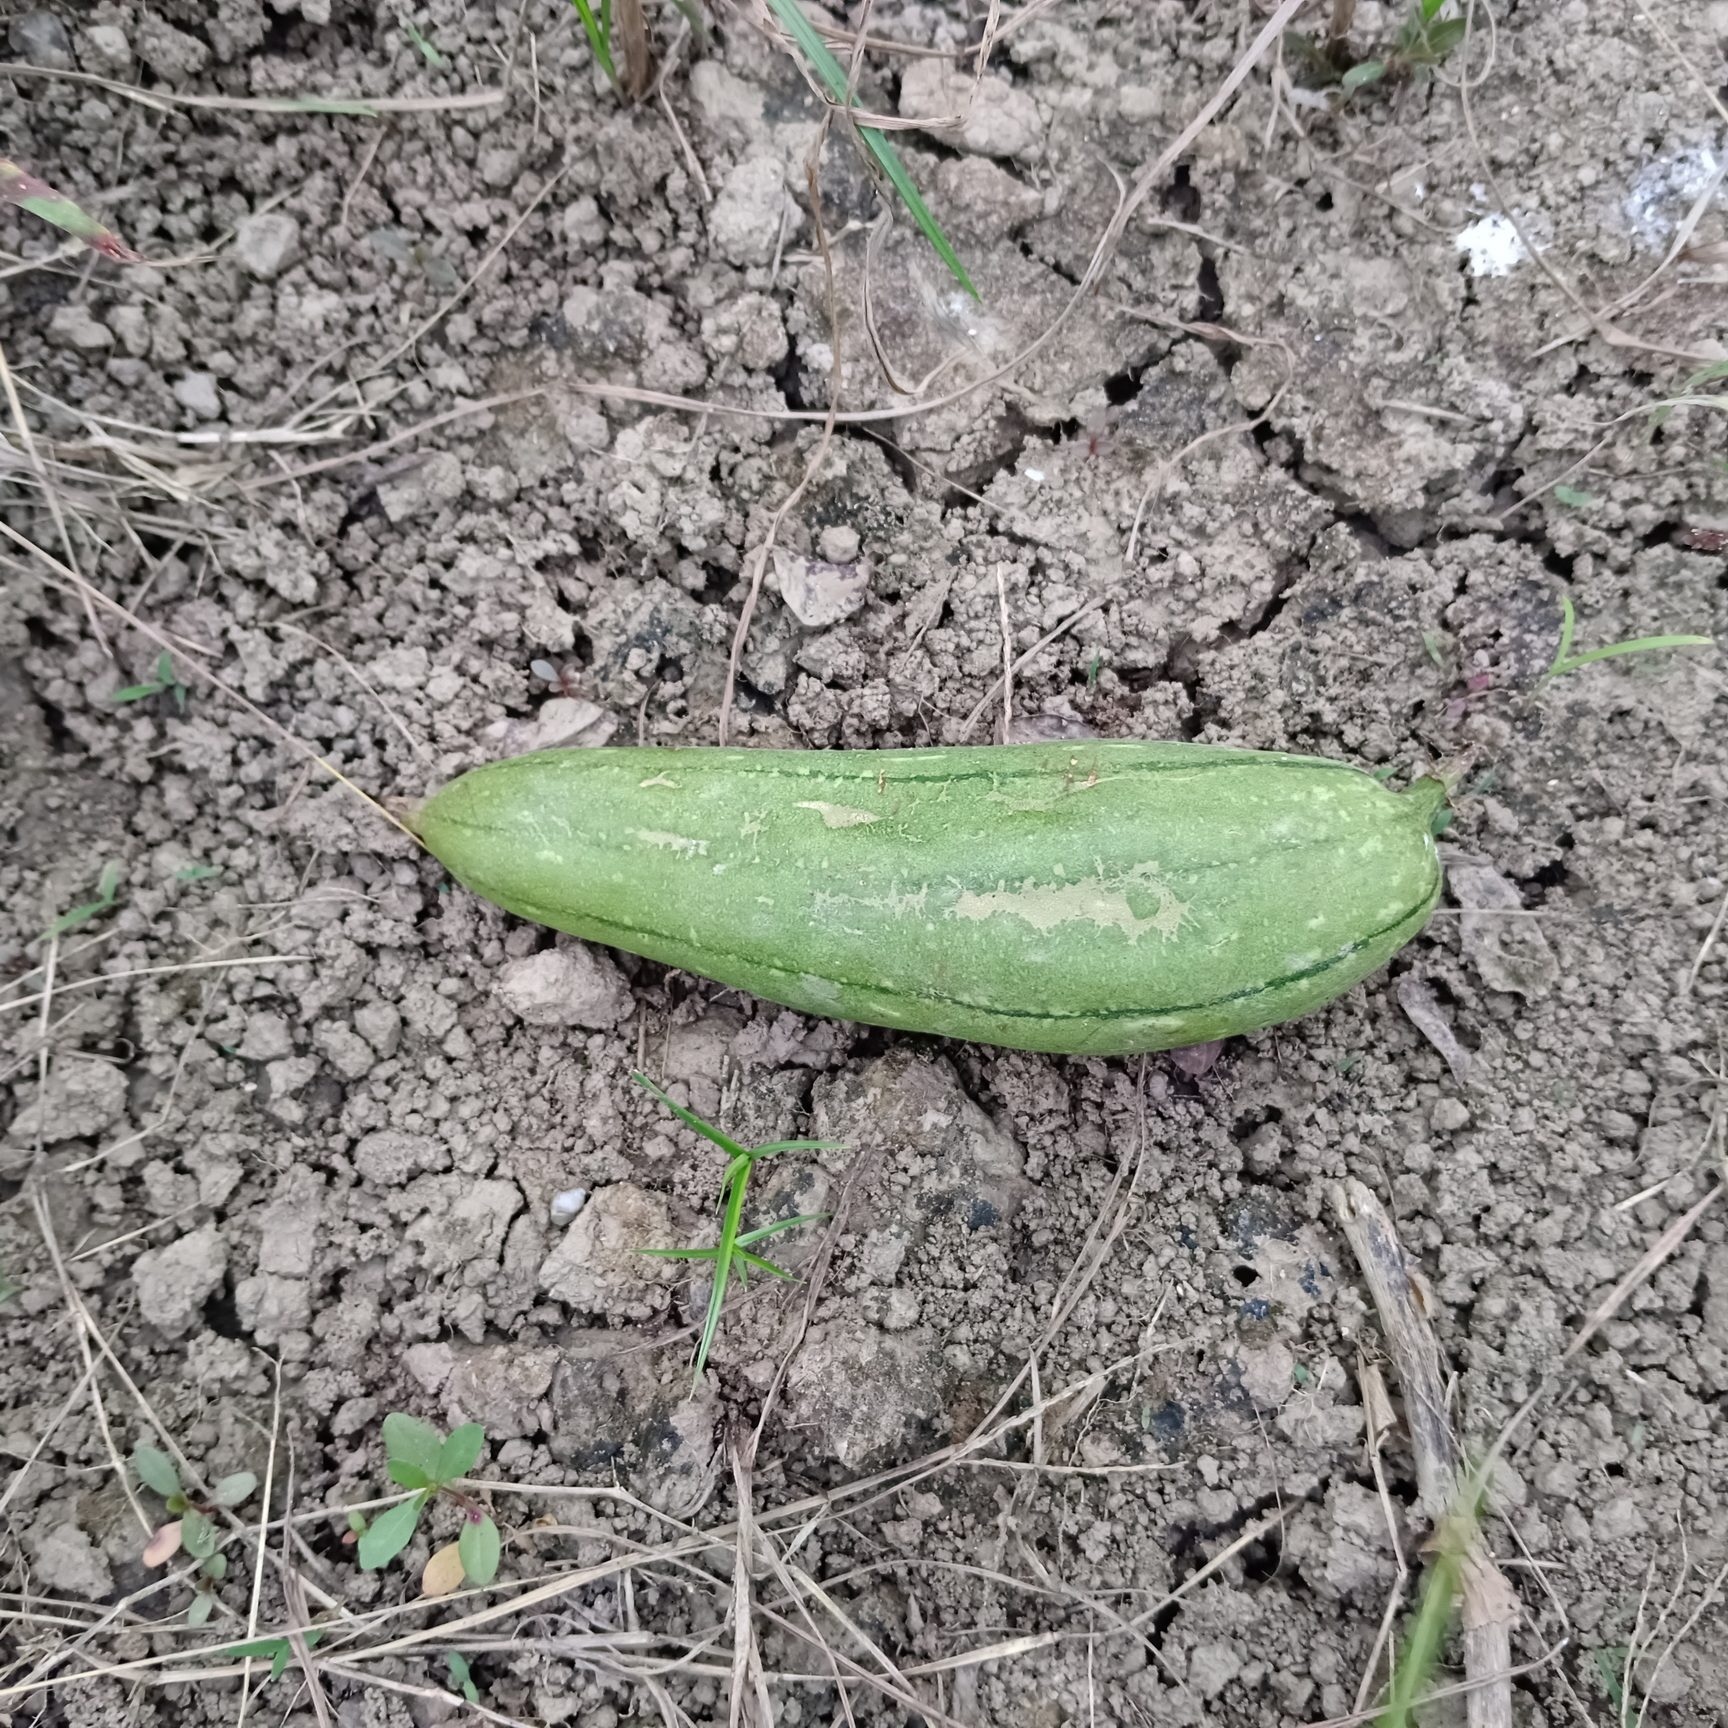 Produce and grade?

luffa, fresh
